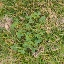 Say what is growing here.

unstructured weed
